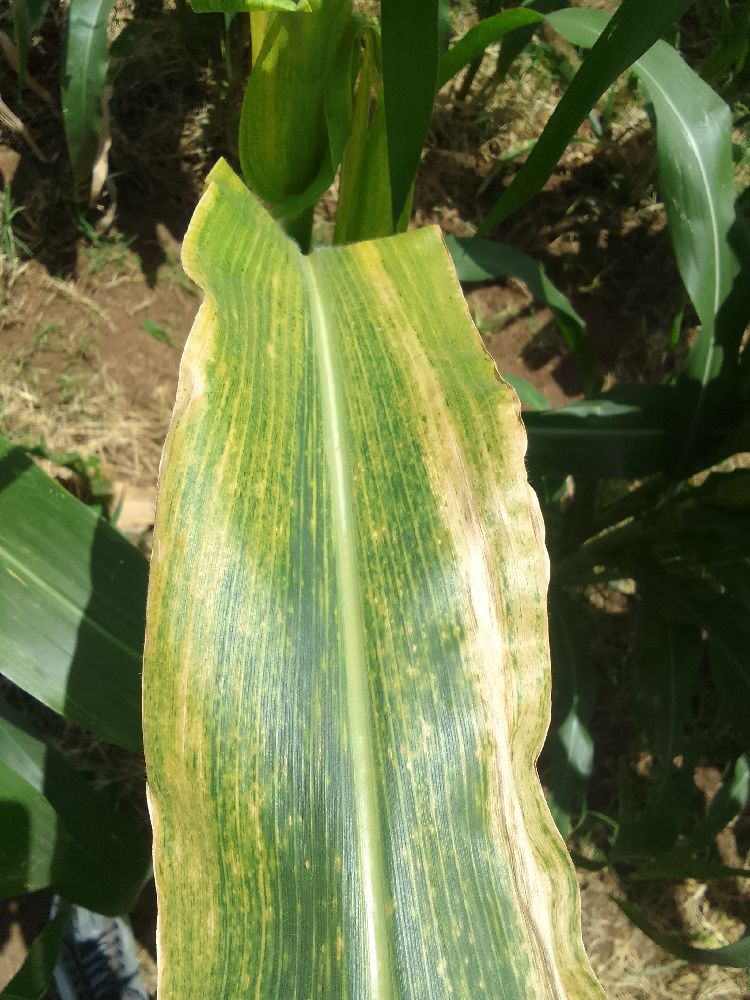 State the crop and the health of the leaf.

maize, maize lethal necrosis
